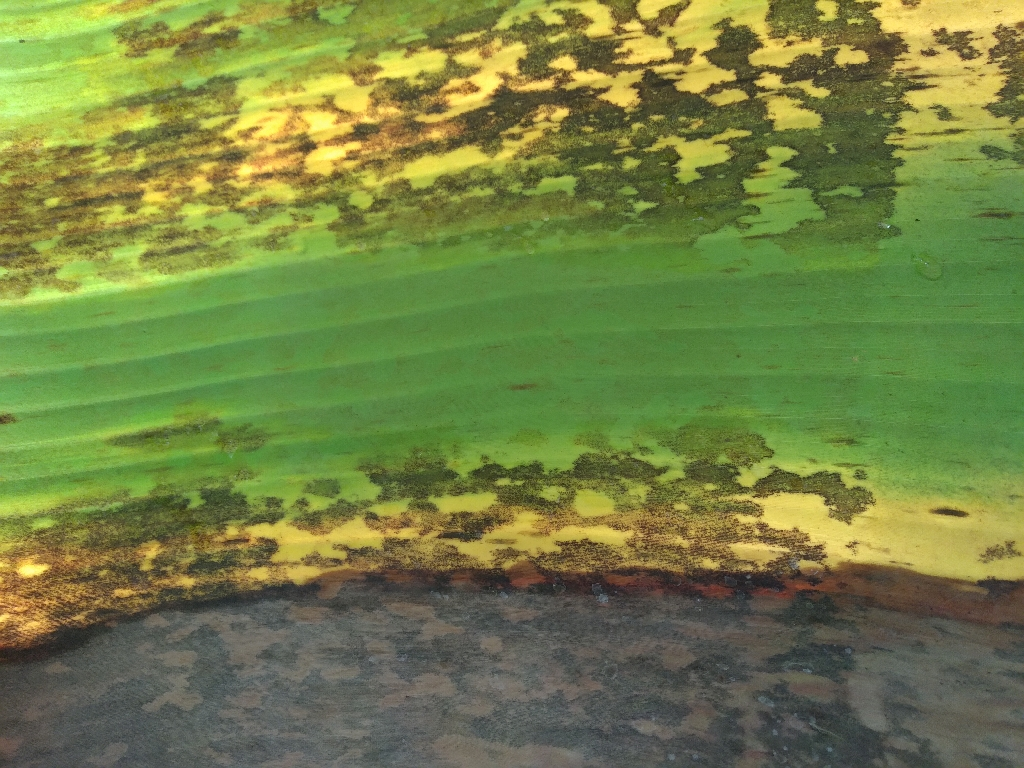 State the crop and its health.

banana, black sigatoka
